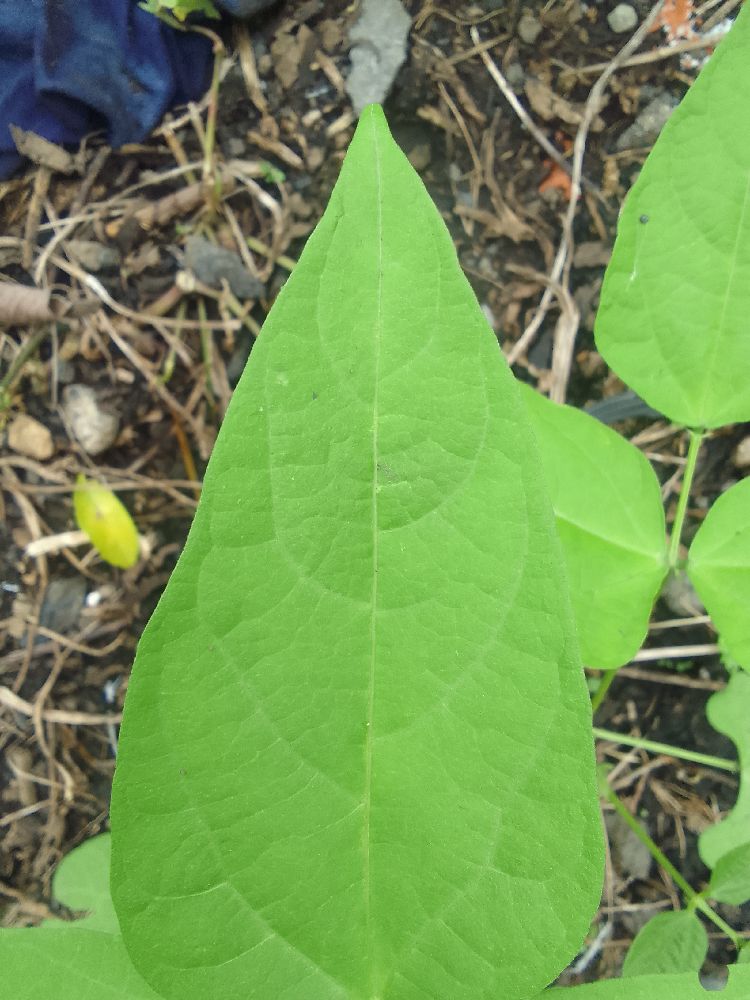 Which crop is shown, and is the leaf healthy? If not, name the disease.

common bean, healthy
